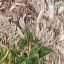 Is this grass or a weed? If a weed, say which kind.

grass
